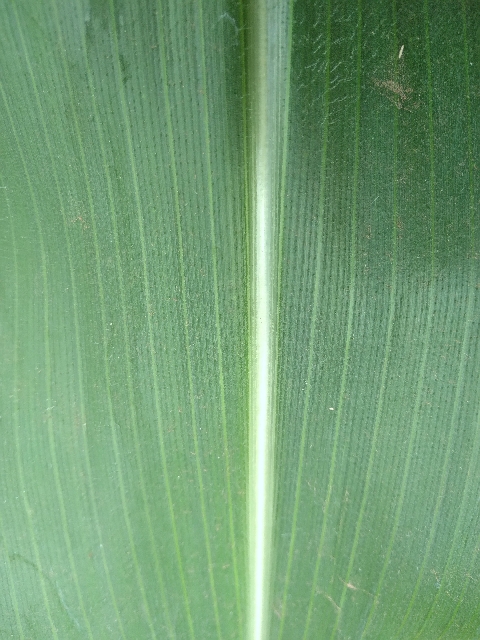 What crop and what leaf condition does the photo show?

maize, healthy
